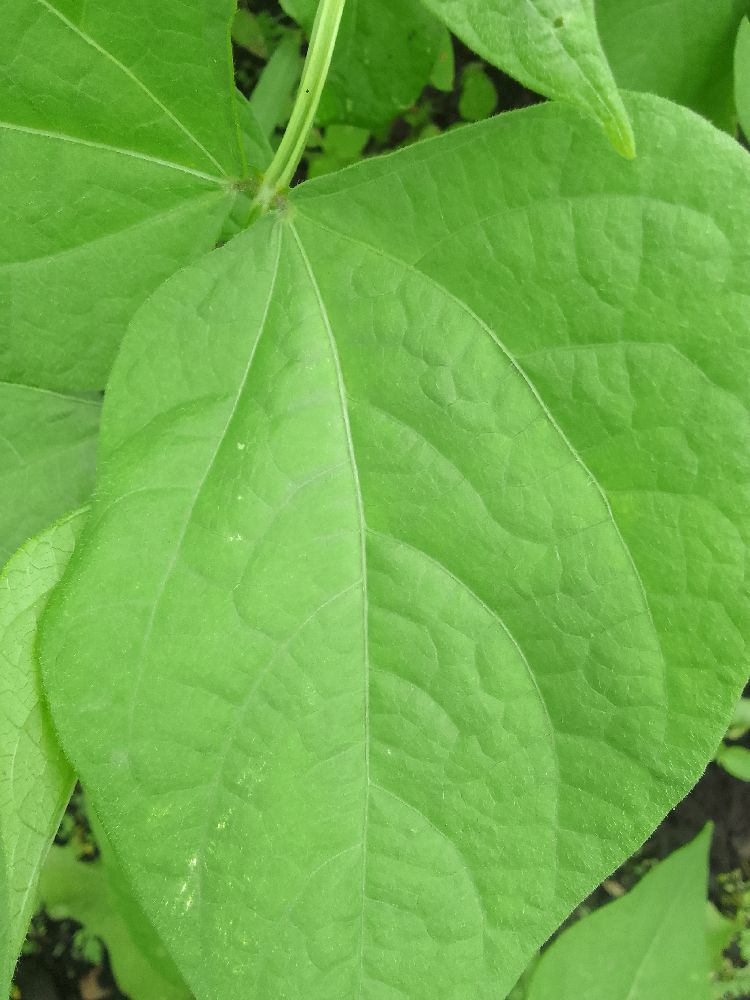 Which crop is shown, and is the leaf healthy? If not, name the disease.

common bean, healthy
